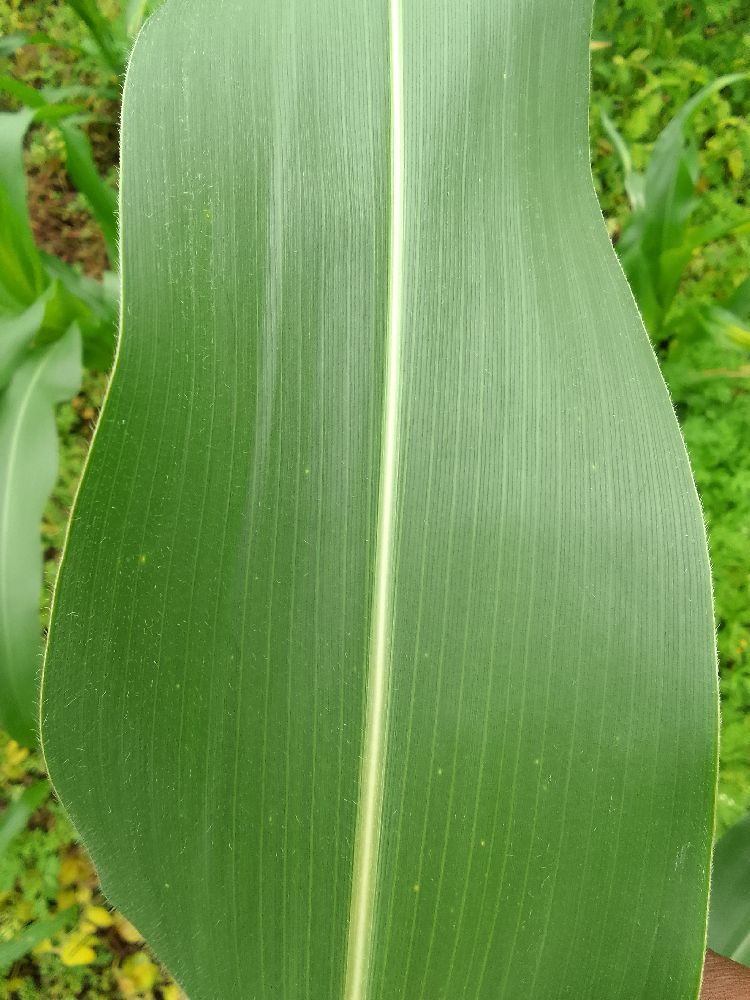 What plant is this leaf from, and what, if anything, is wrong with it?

maize, healthy
